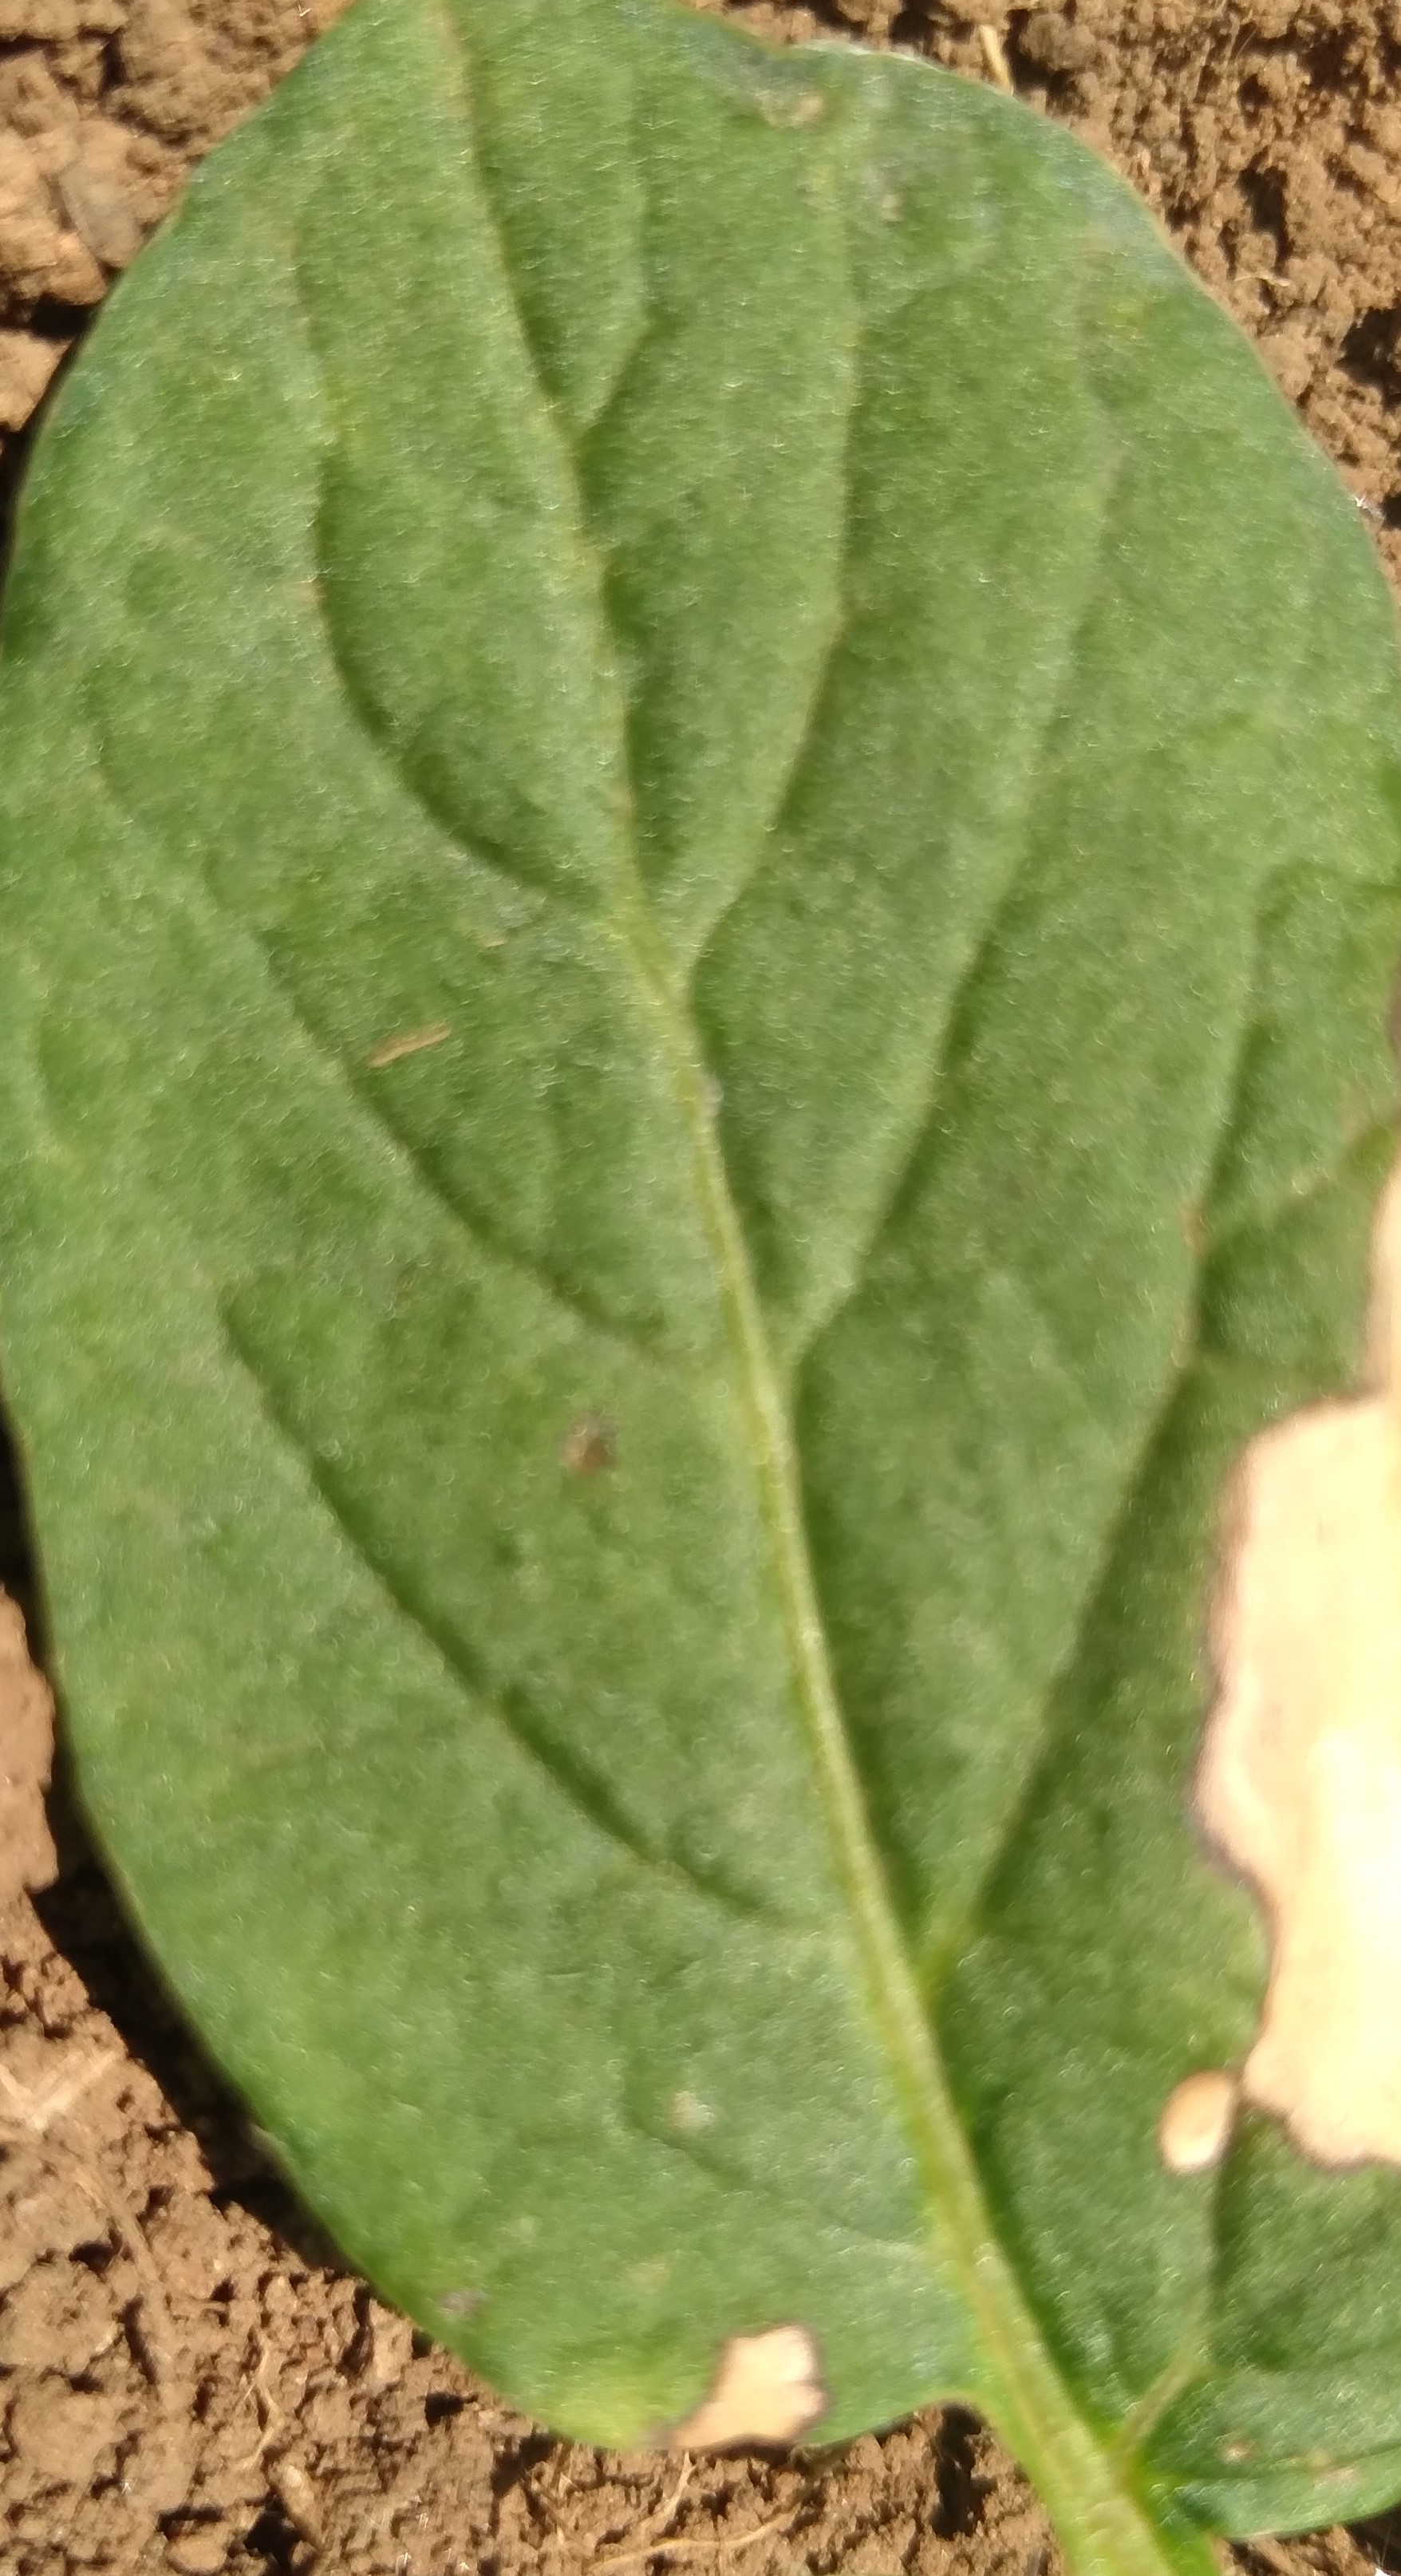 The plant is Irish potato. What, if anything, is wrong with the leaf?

early blight
